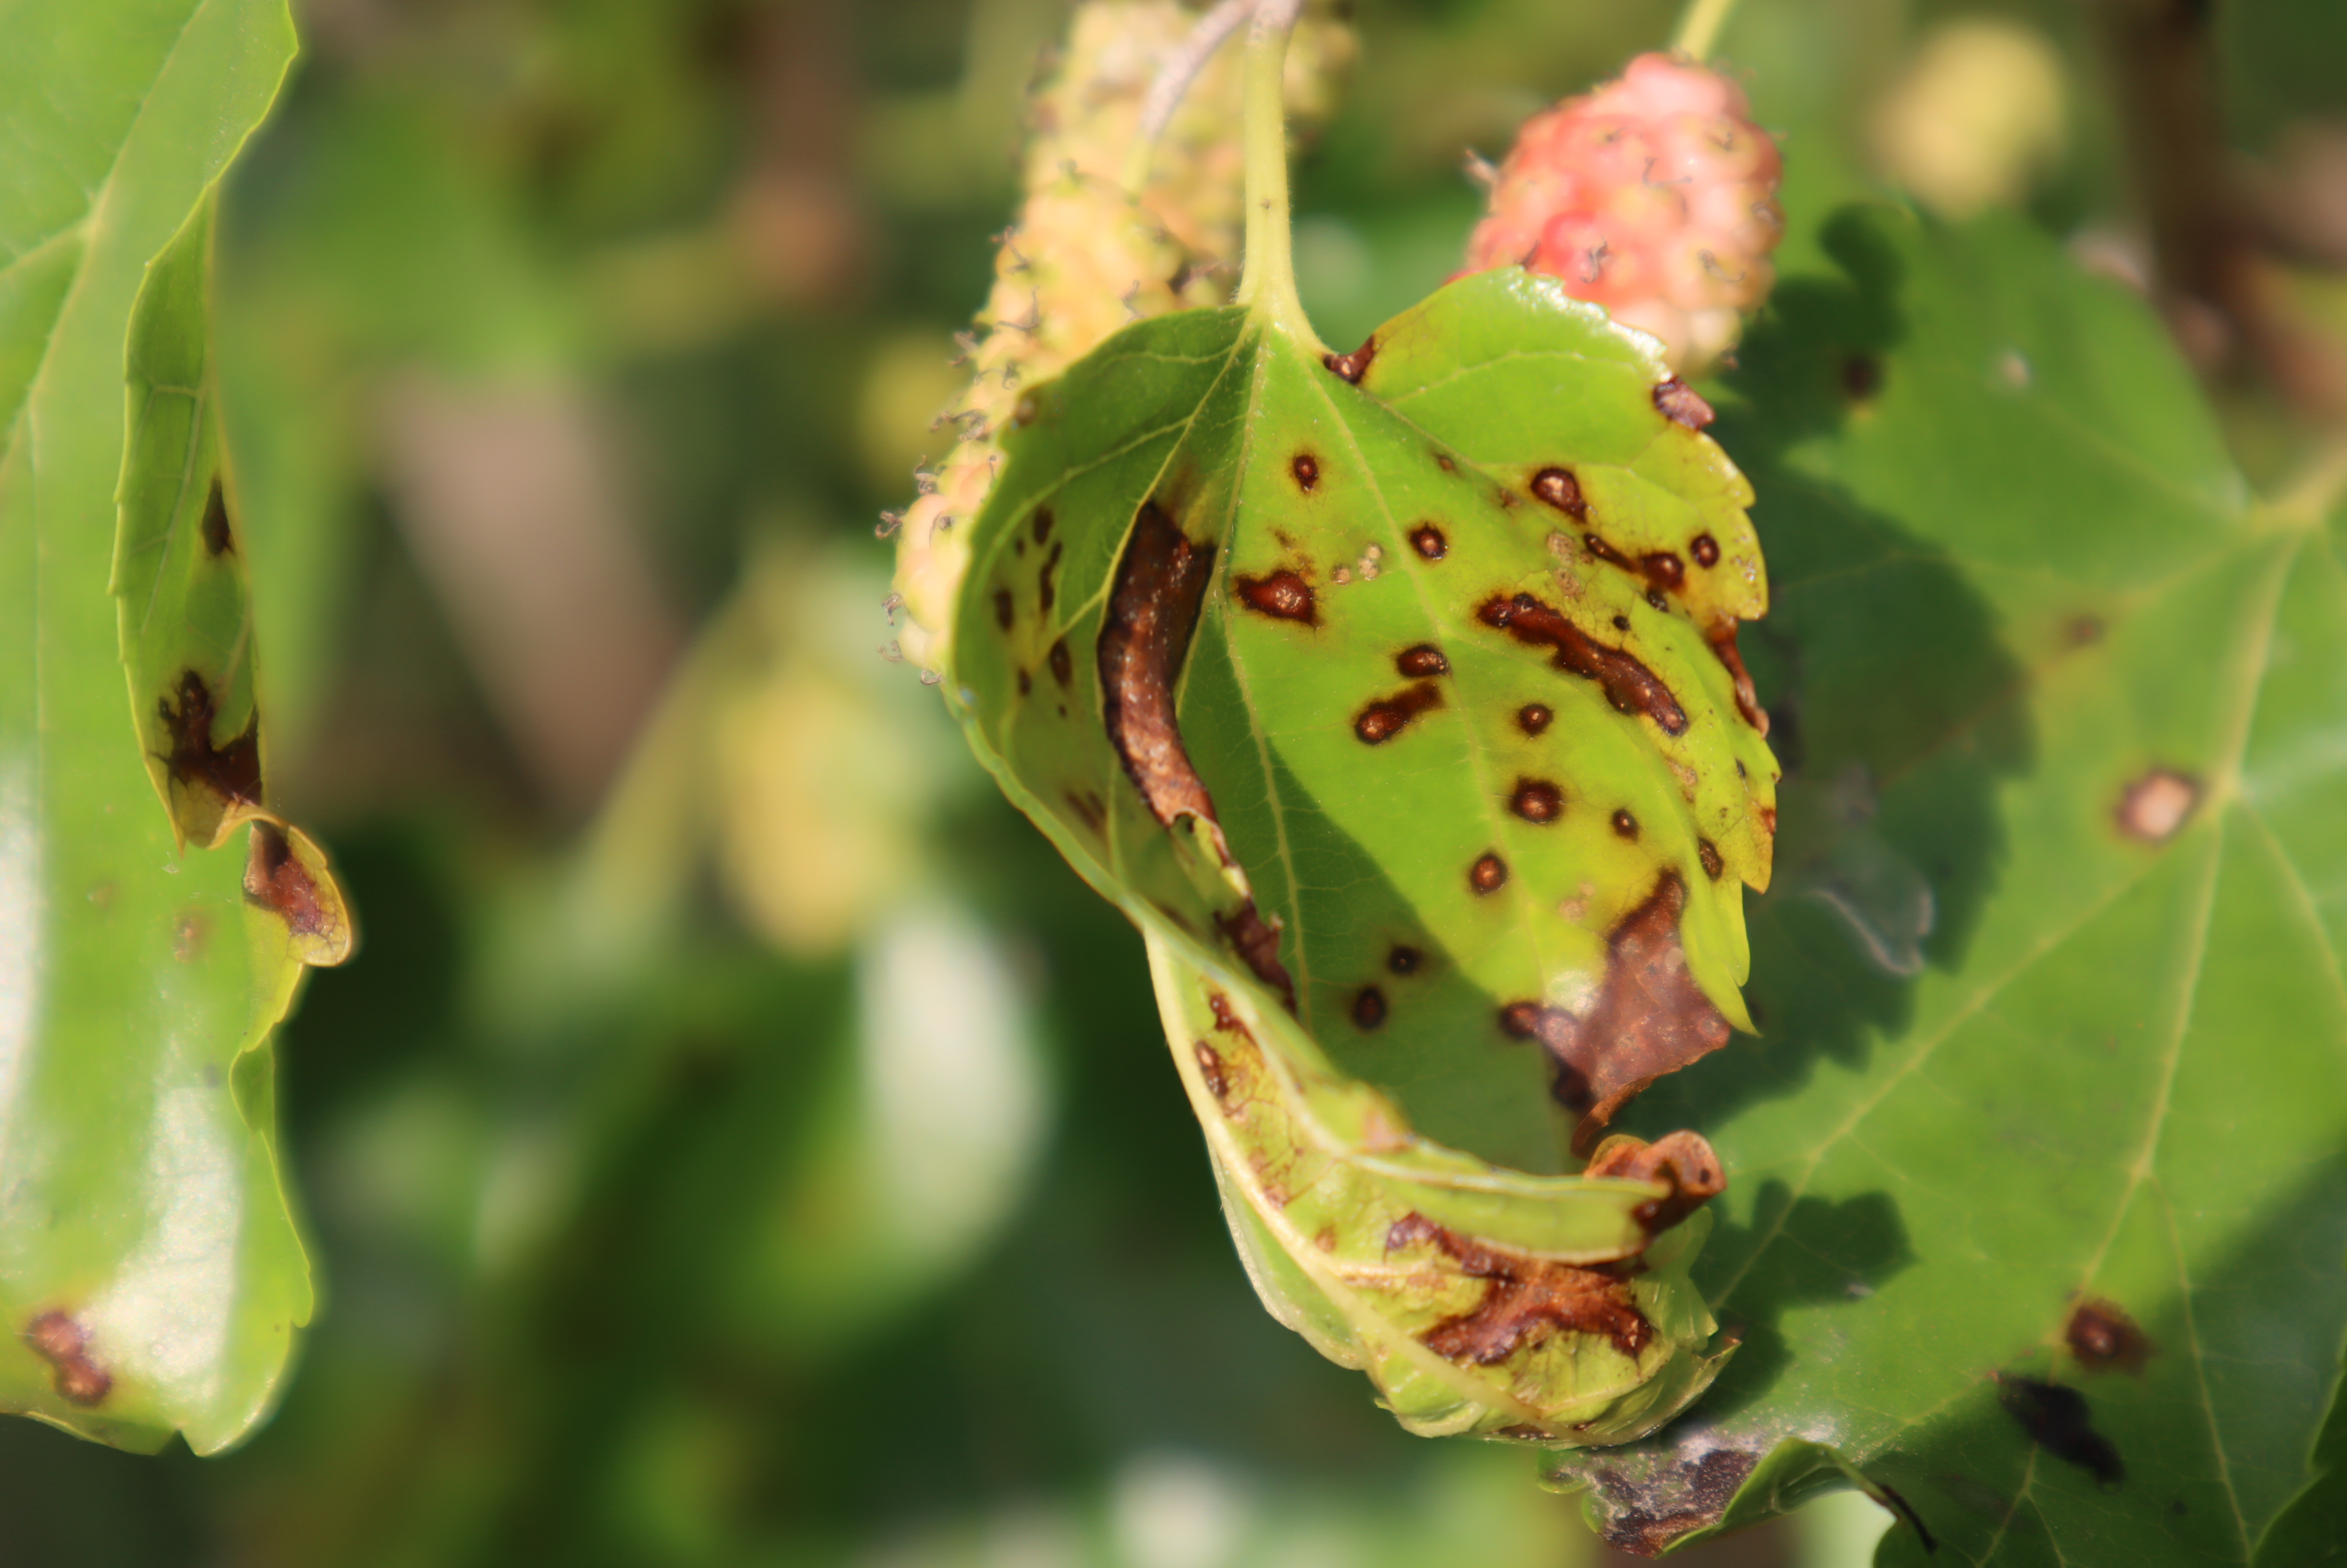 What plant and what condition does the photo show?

mulberry, leaf spot
